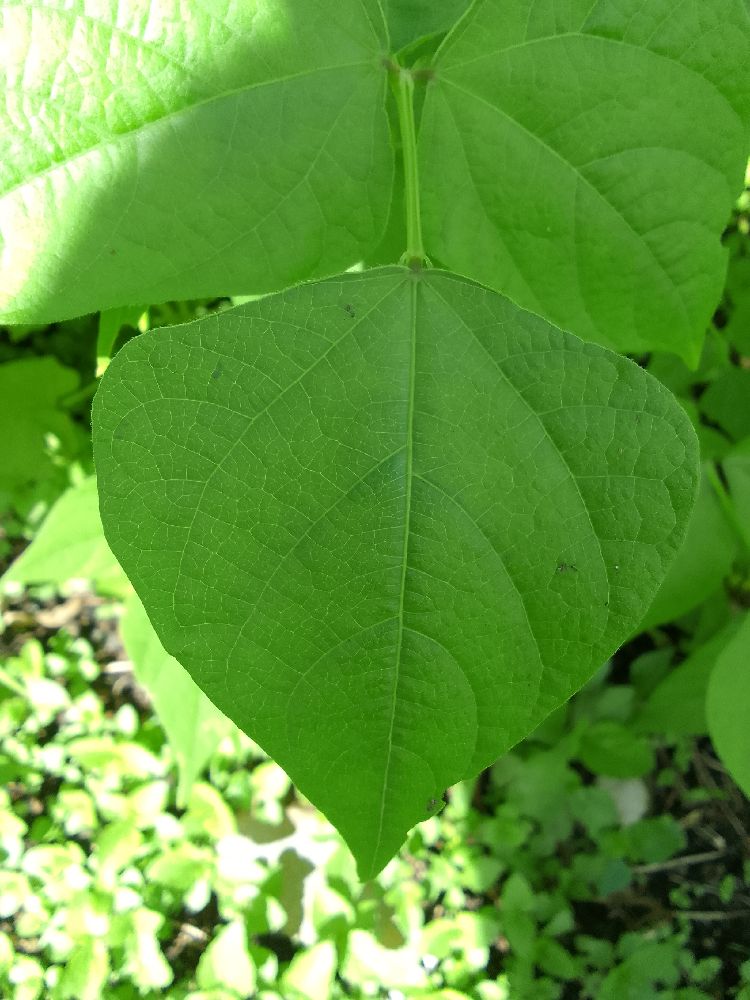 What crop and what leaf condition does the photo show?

common bean, healthy
